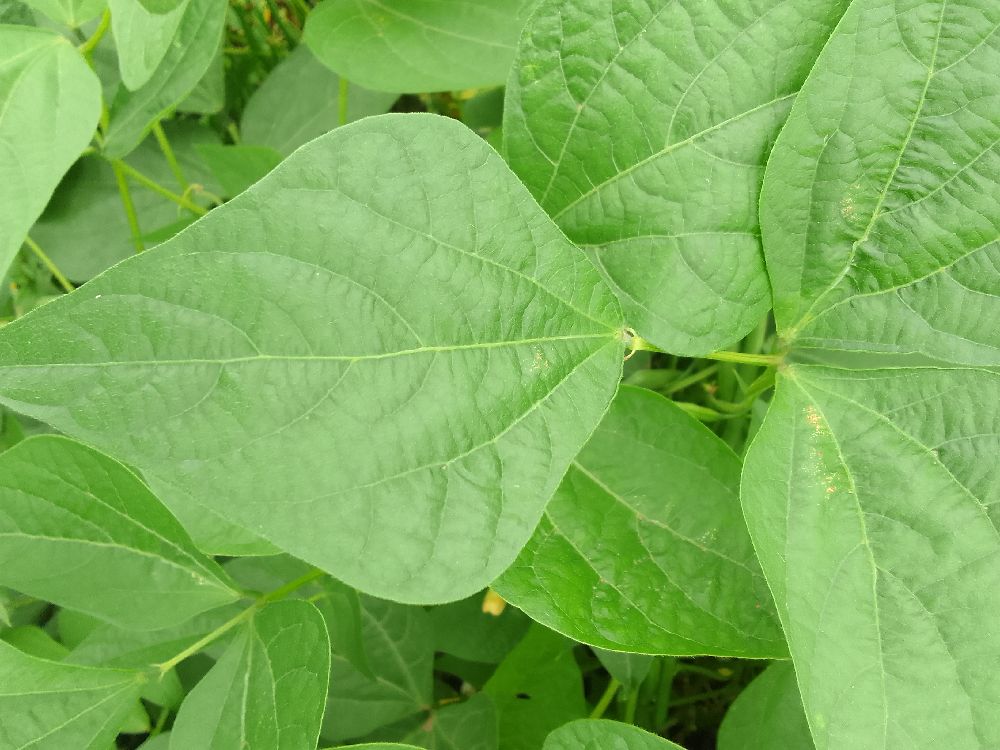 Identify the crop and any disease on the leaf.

common bean, healthy
